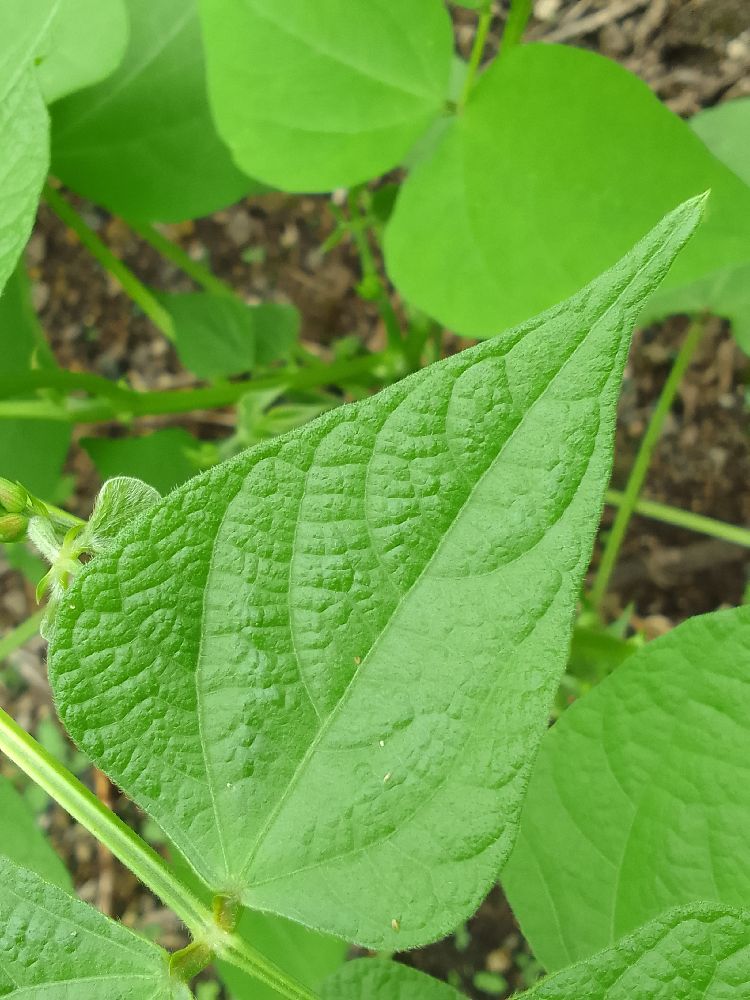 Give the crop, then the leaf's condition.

common bean, healthy
